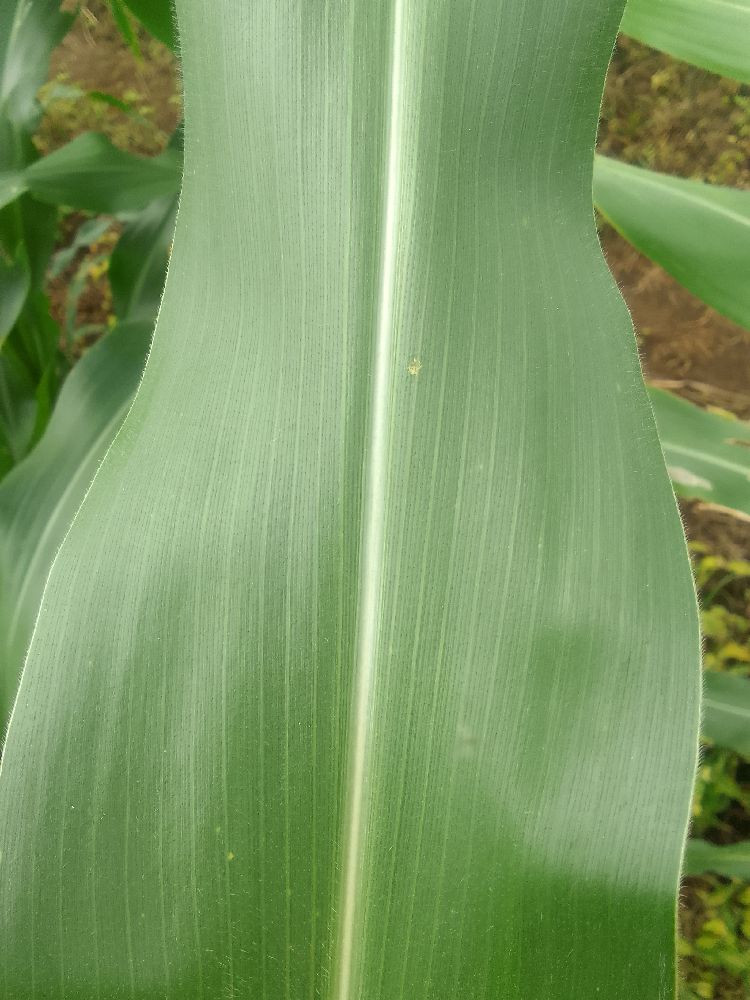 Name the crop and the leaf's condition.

maize, healthy
